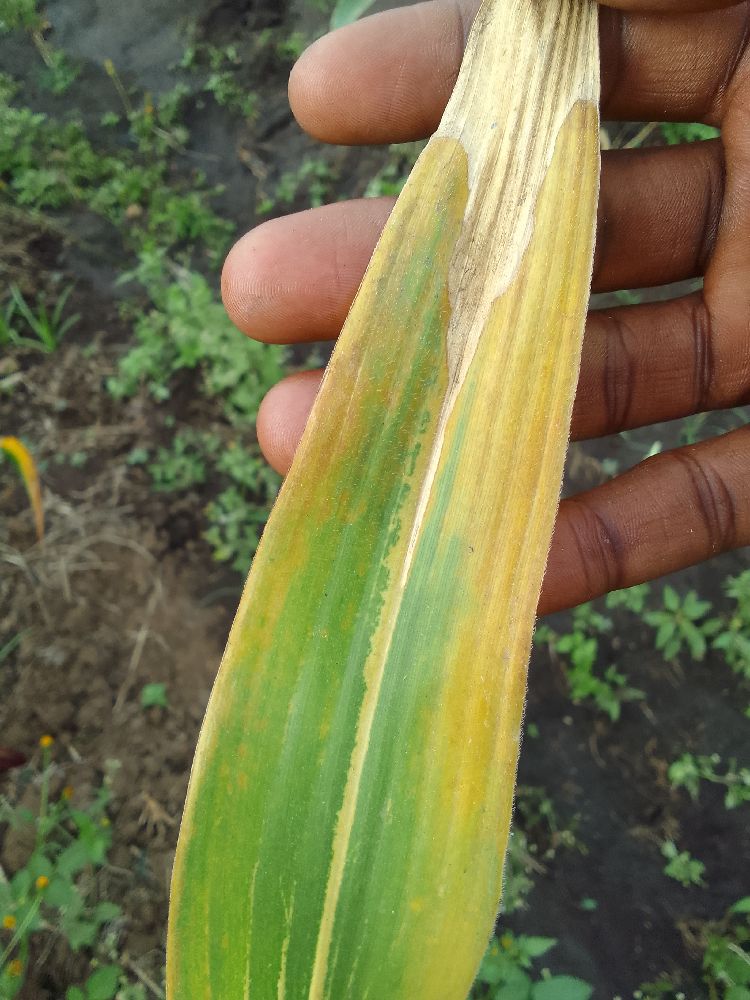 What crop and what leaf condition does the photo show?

maize, maize lethal necrosis
